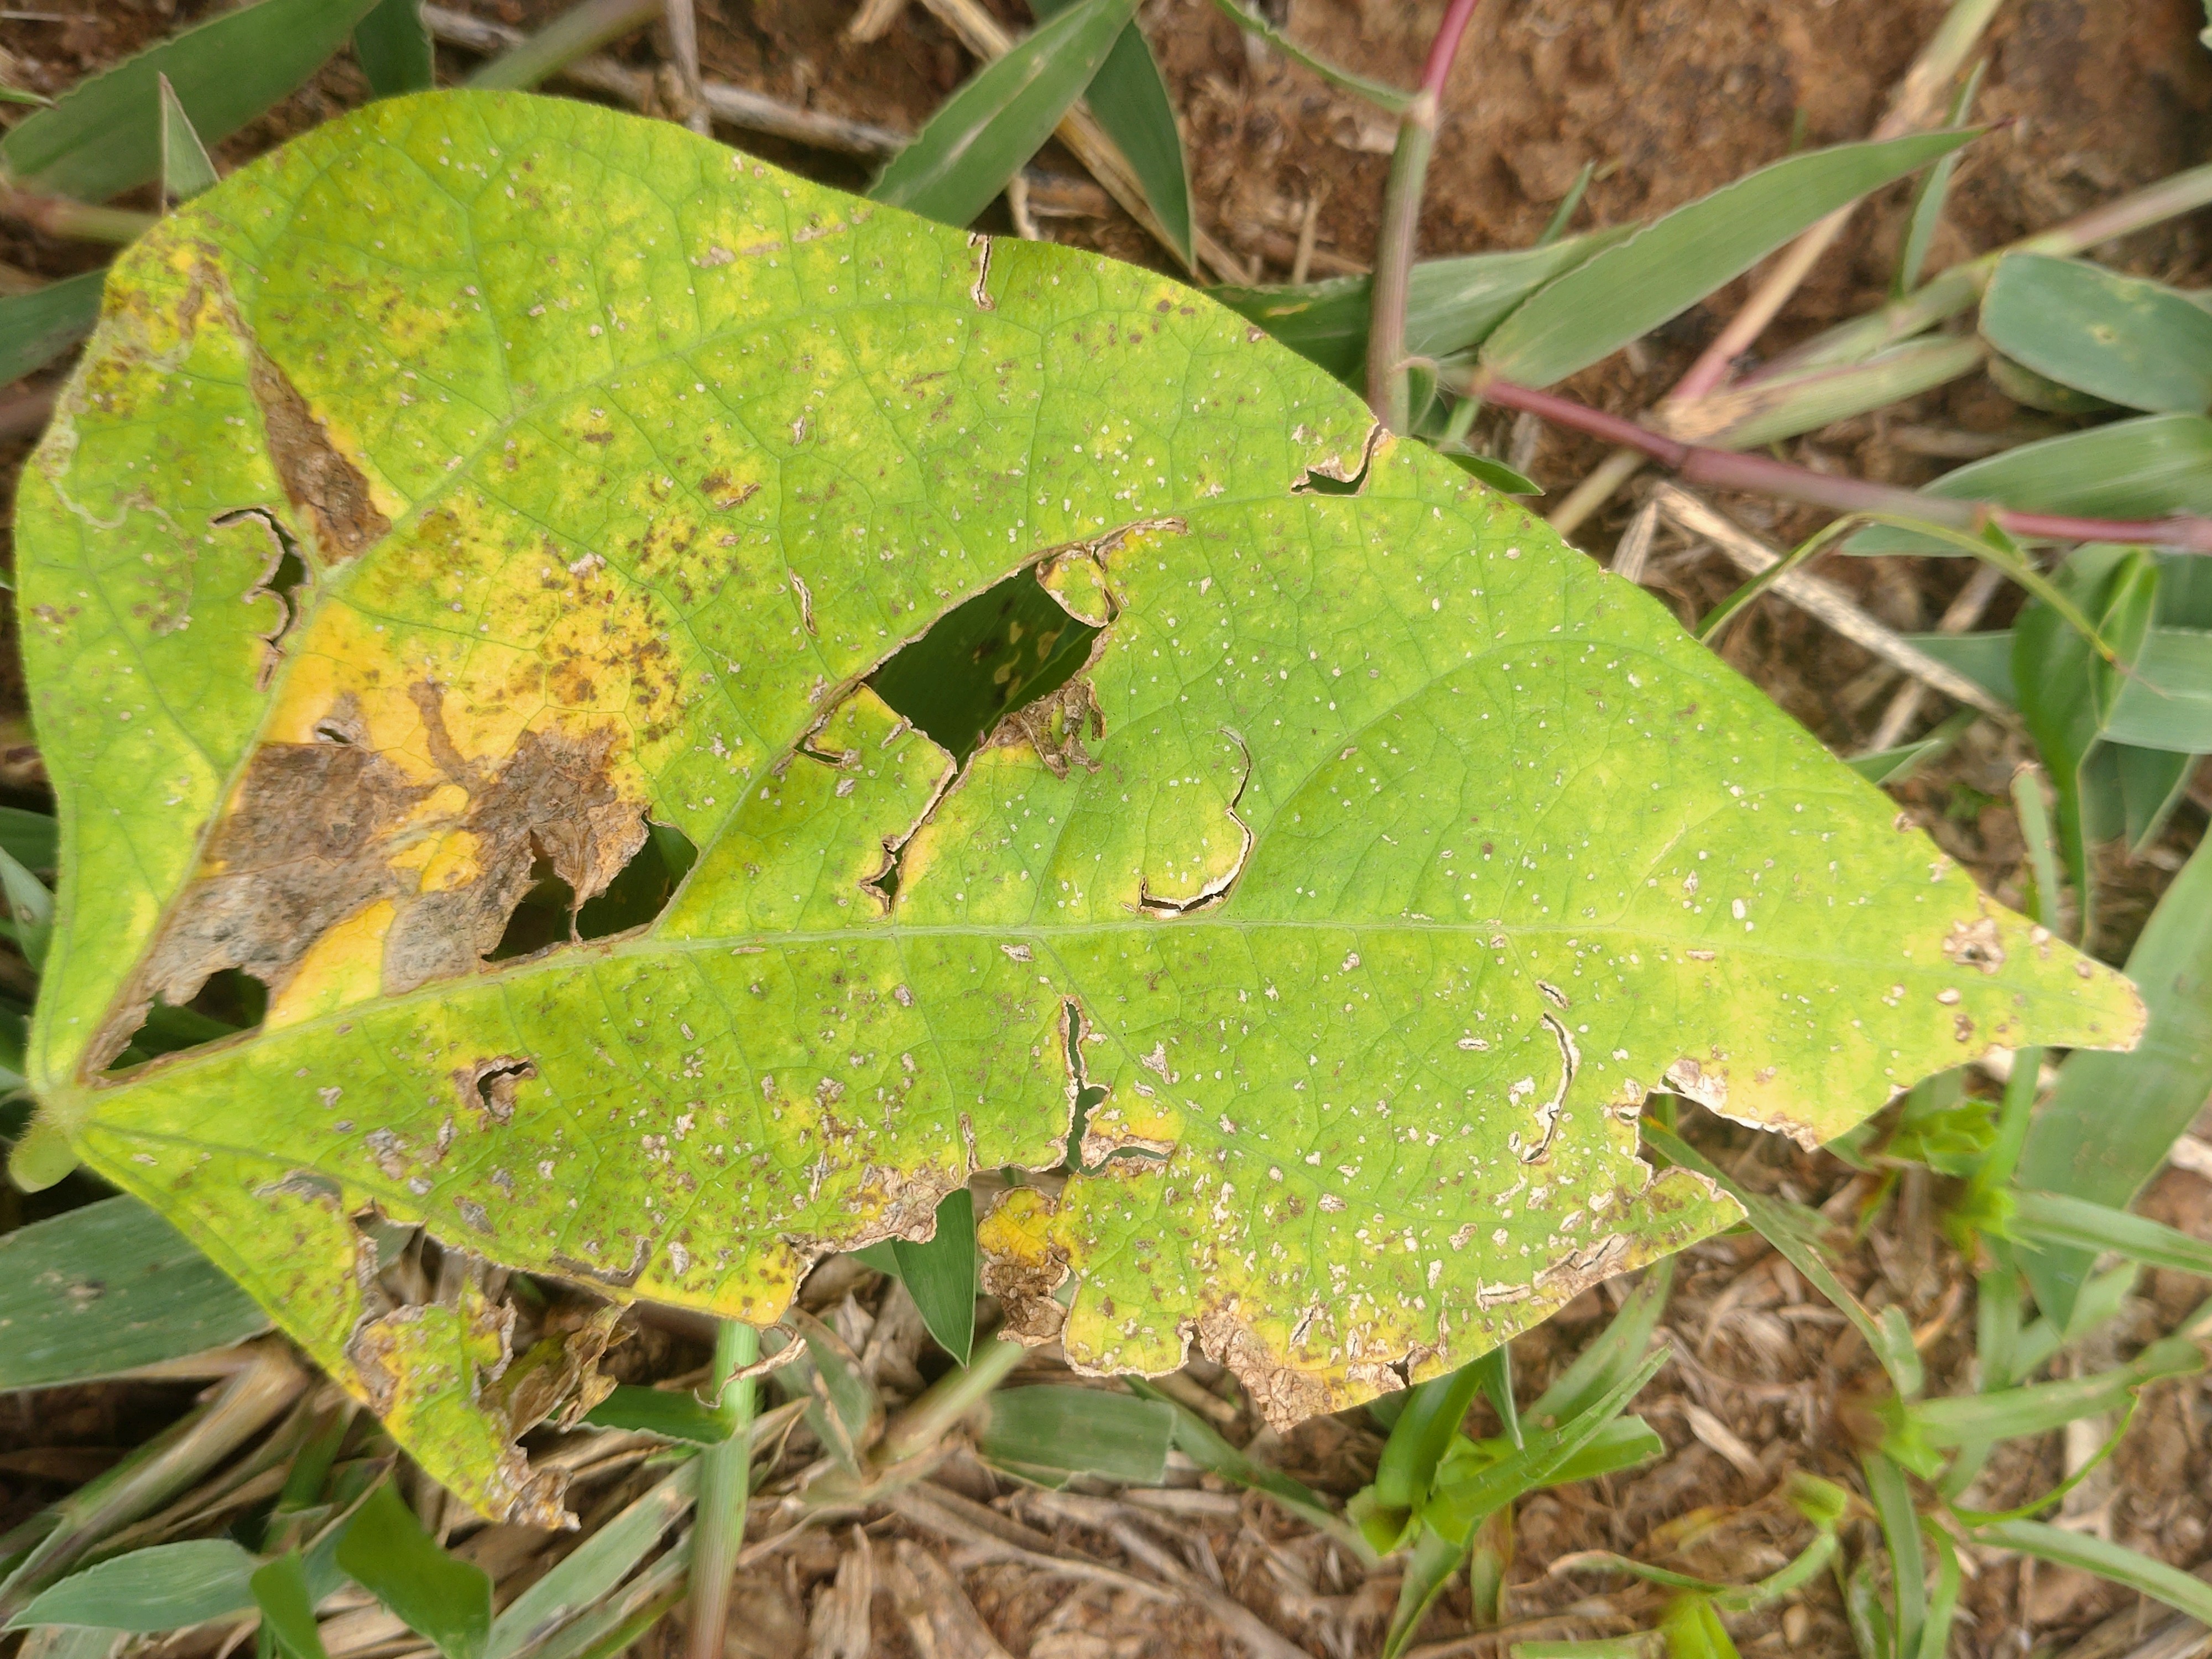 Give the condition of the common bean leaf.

rust
